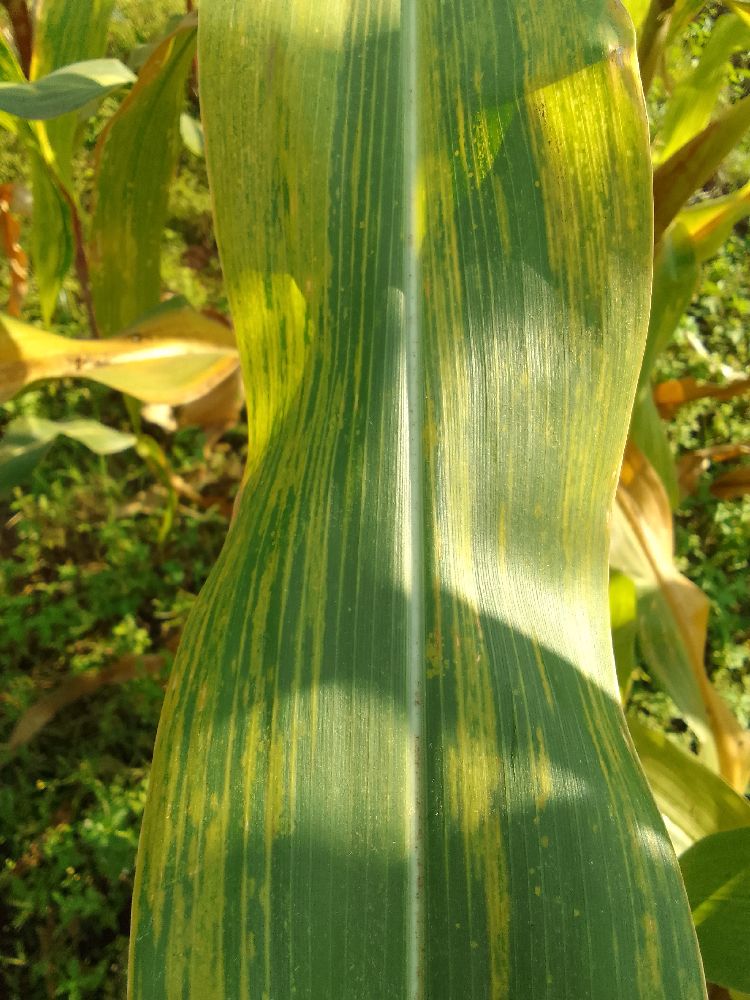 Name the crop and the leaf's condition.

maize, maize lethal necrosis
